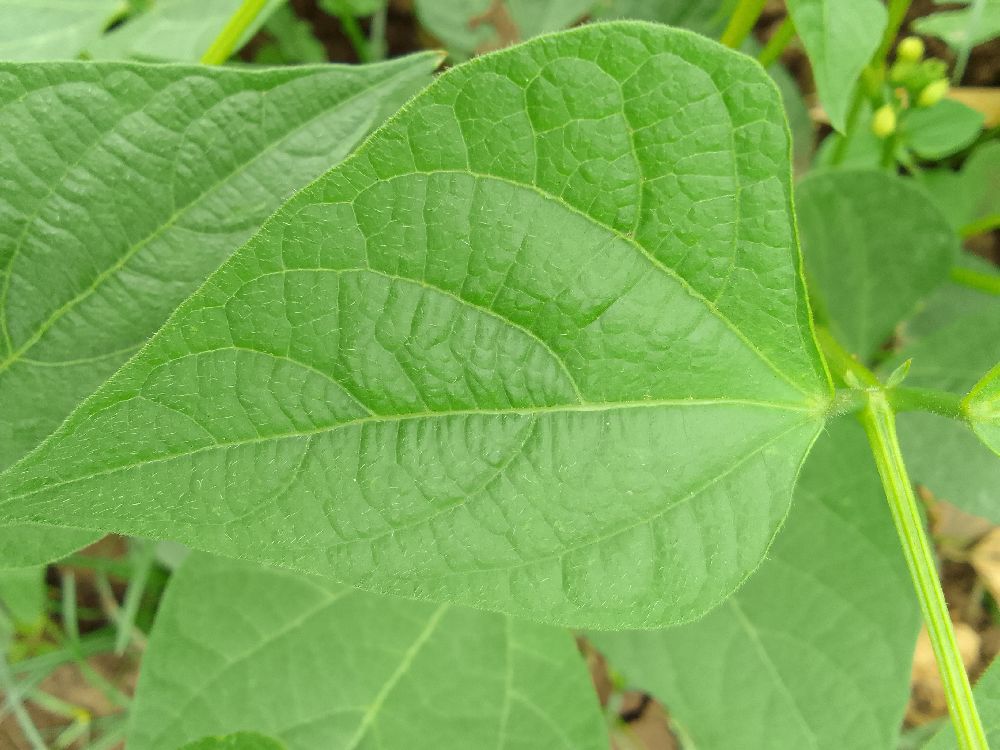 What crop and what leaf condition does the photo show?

common bean, healthy
